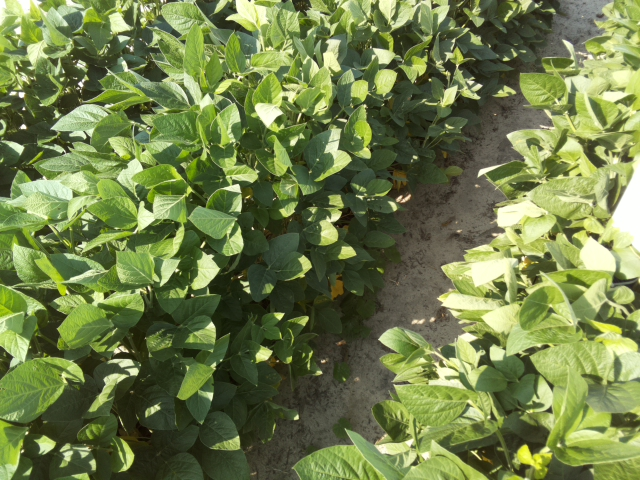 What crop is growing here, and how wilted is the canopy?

soybean, leaflets folding inward at secondary pulvinus with no turgor loss in leaflets or petioles
